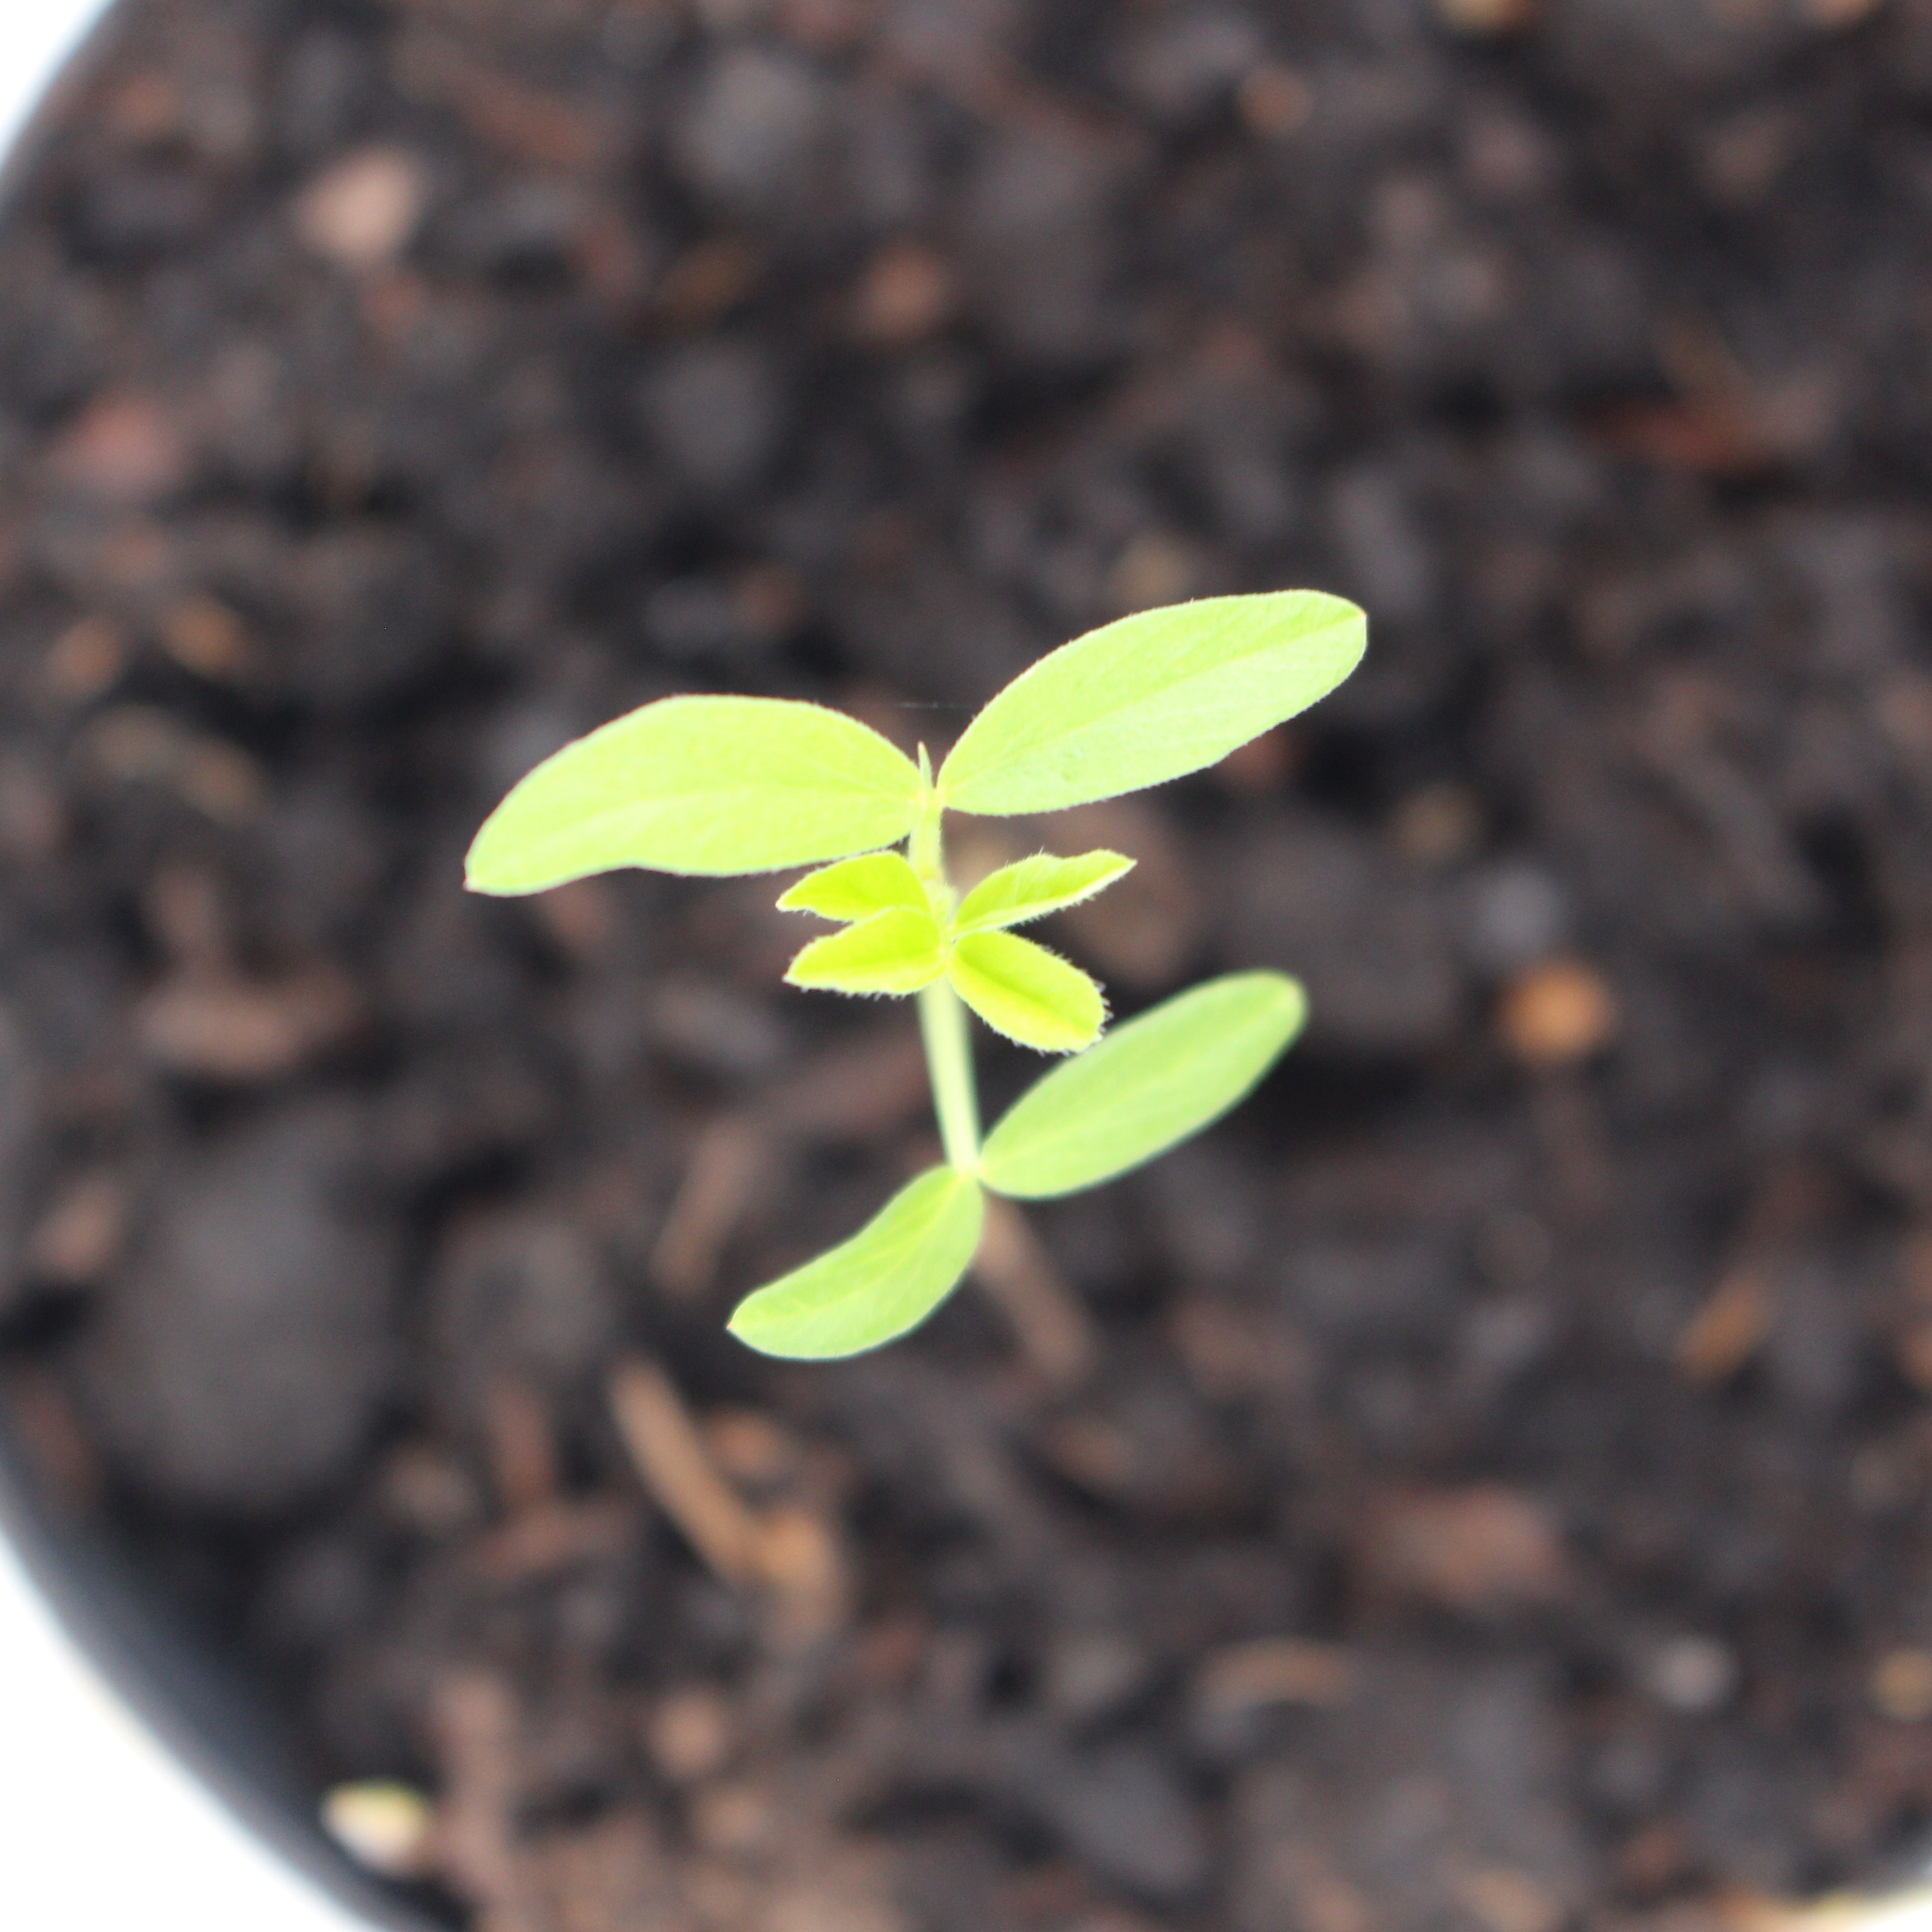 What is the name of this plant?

Vicia sativa
